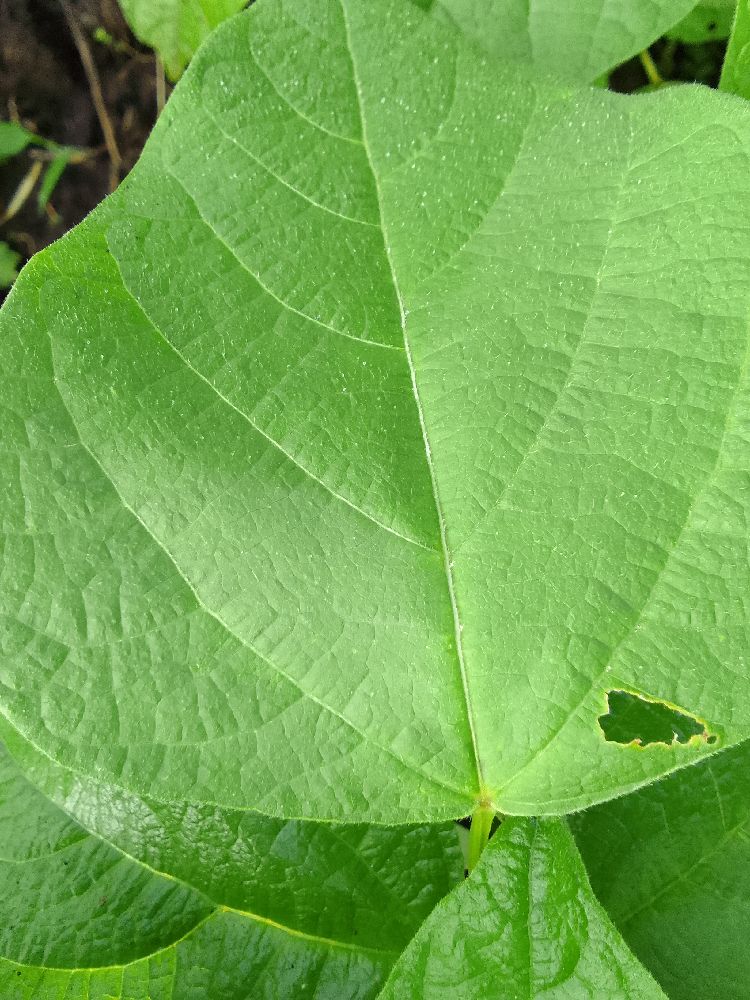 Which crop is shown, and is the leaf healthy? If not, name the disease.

common bean, healthy
